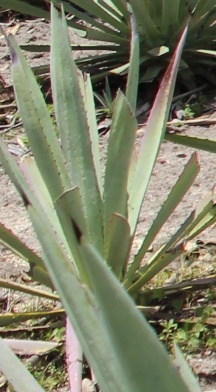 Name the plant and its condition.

agave, small
